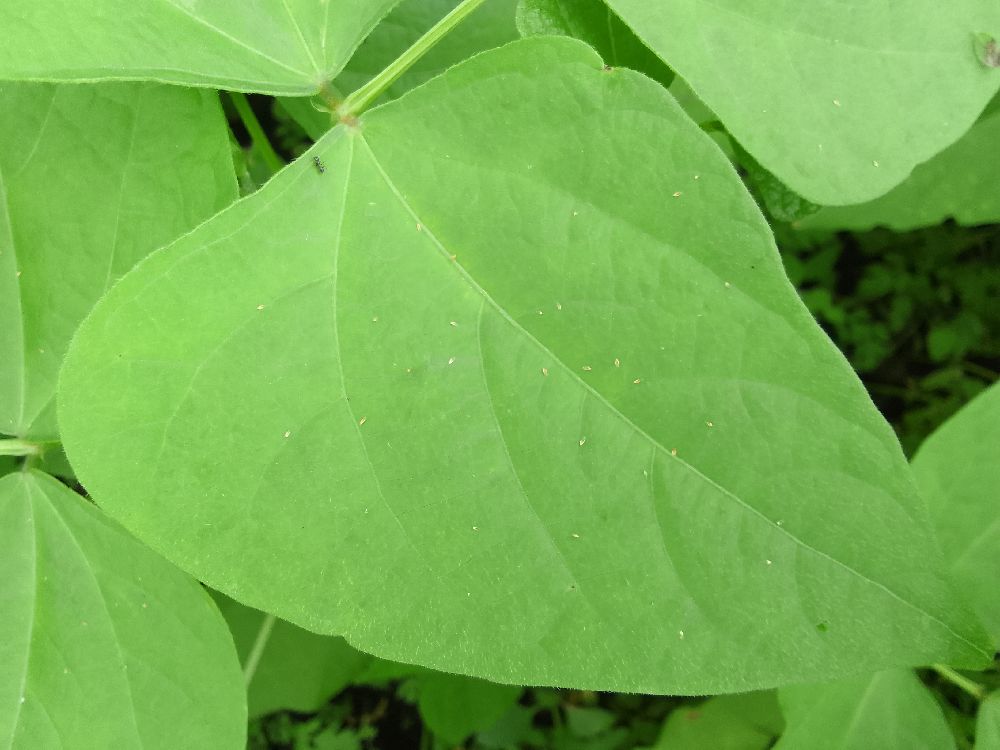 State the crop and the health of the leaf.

common bean, healthy
